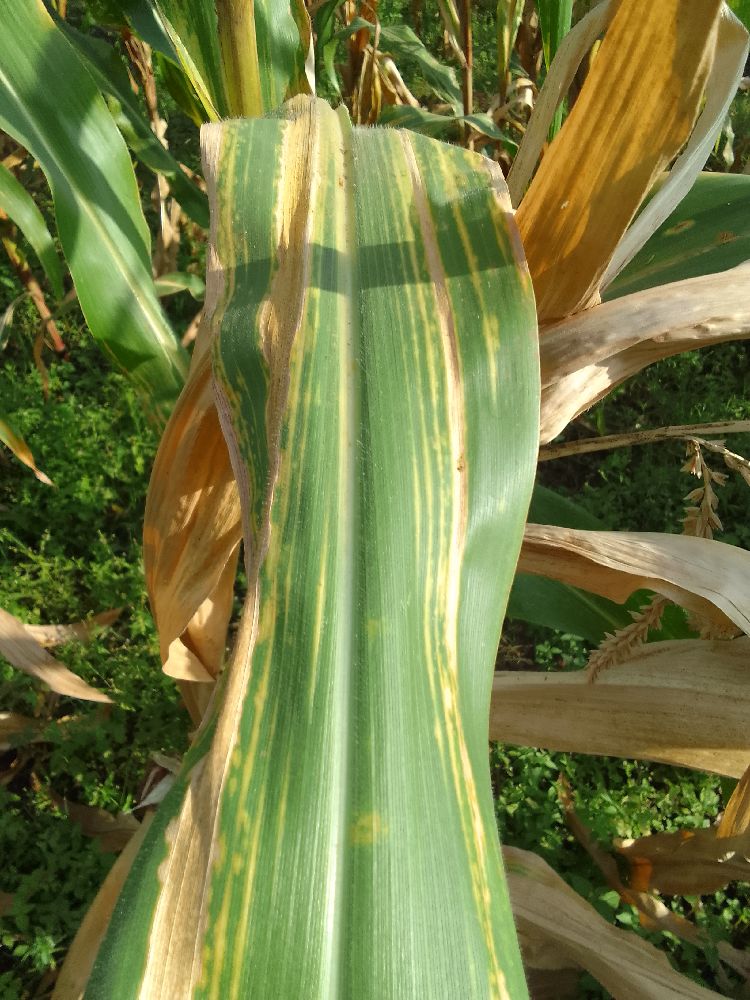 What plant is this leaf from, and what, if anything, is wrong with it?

maize, maize lethal necrosis
